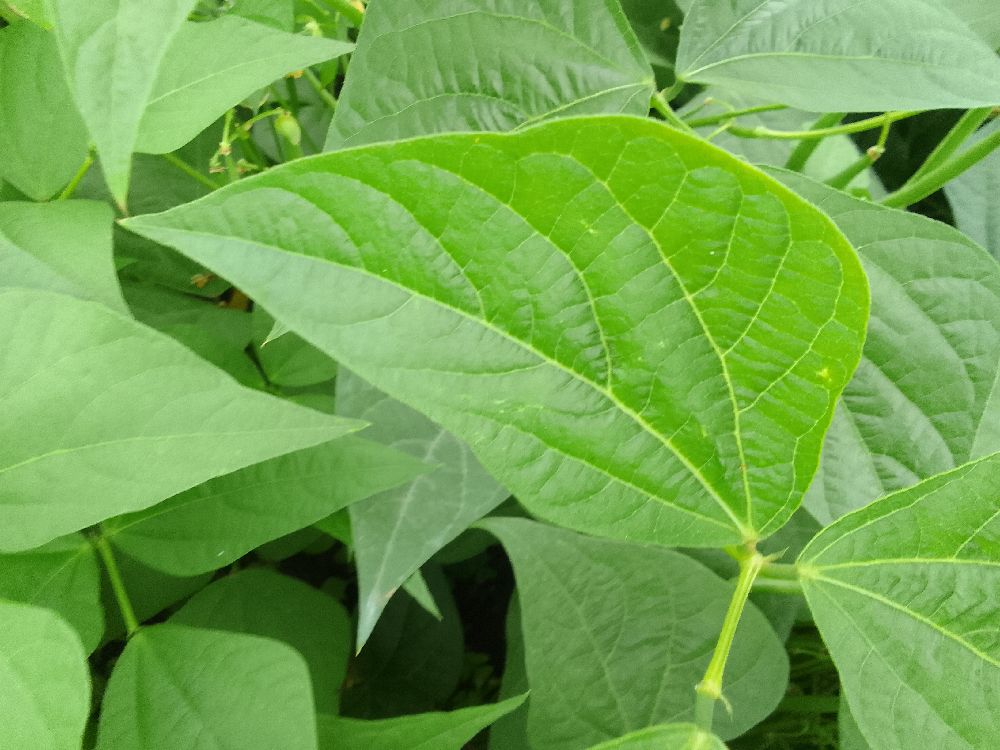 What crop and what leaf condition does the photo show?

common bean, healthy
